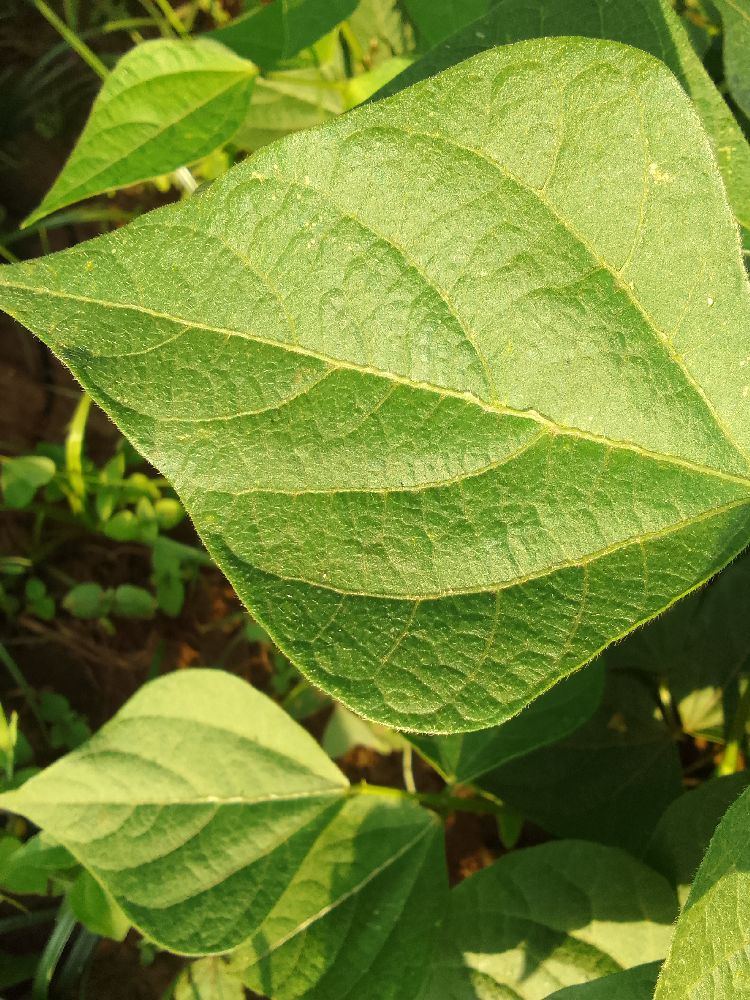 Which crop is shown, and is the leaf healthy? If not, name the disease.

common bean, healthy
